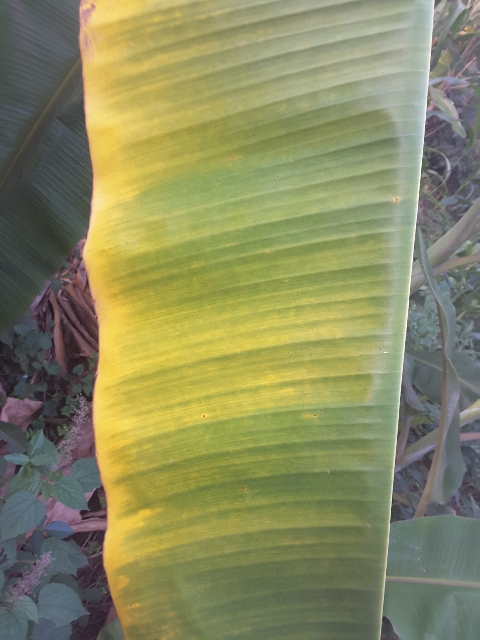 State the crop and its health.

banana, fusarium wilt race 1
